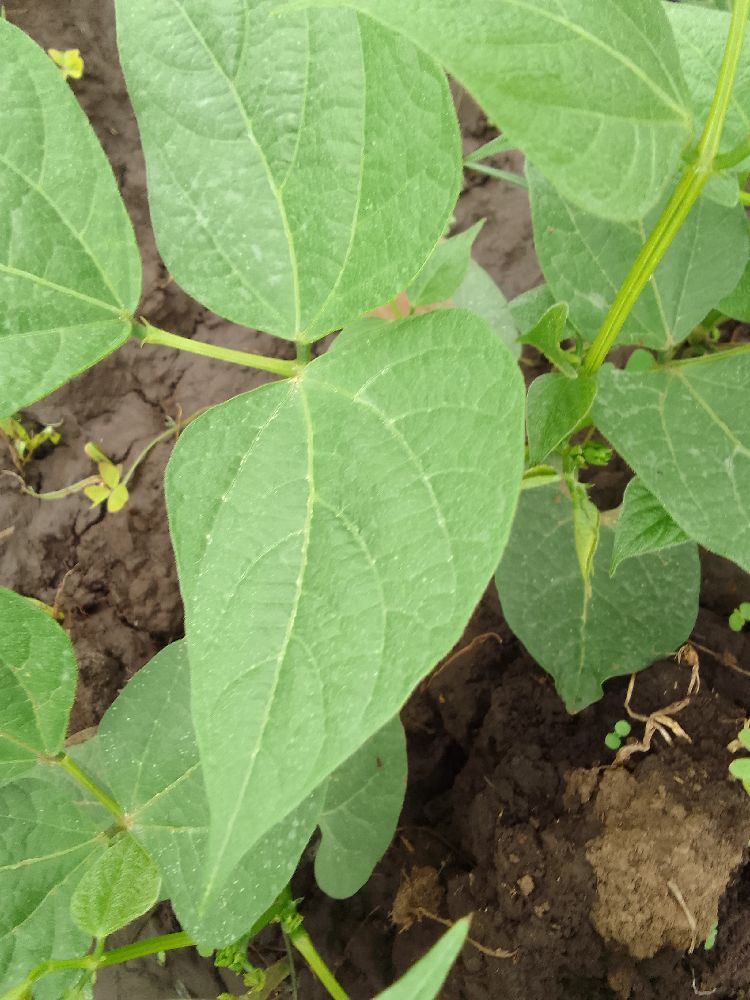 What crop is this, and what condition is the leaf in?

common bean, healthy
